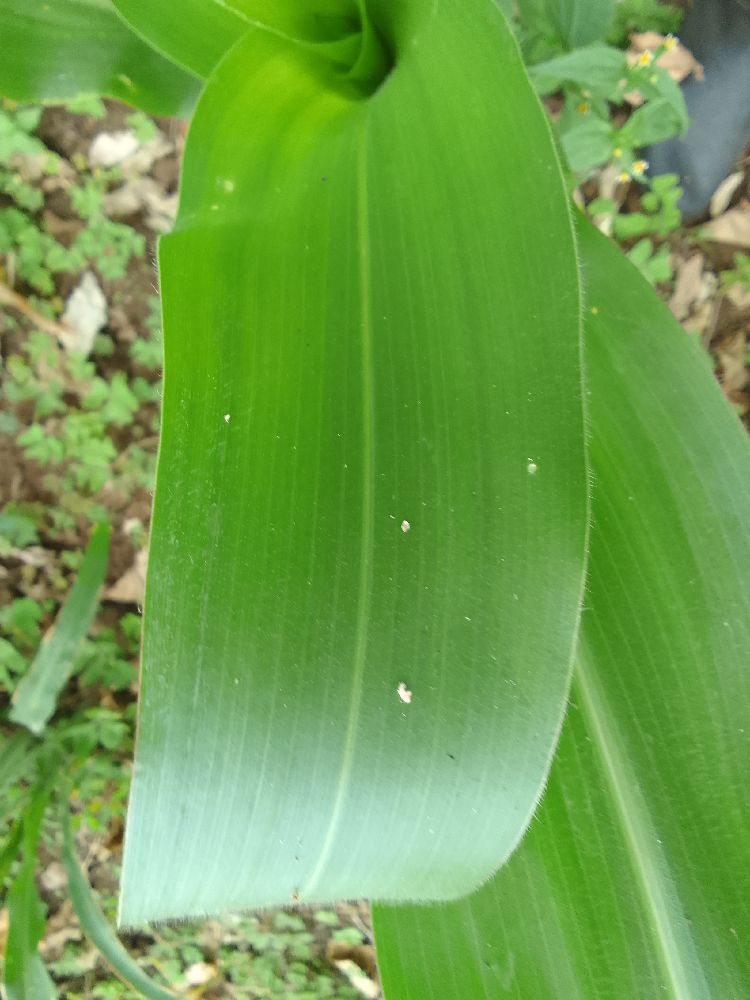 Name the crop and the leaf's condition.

maize, healthy
